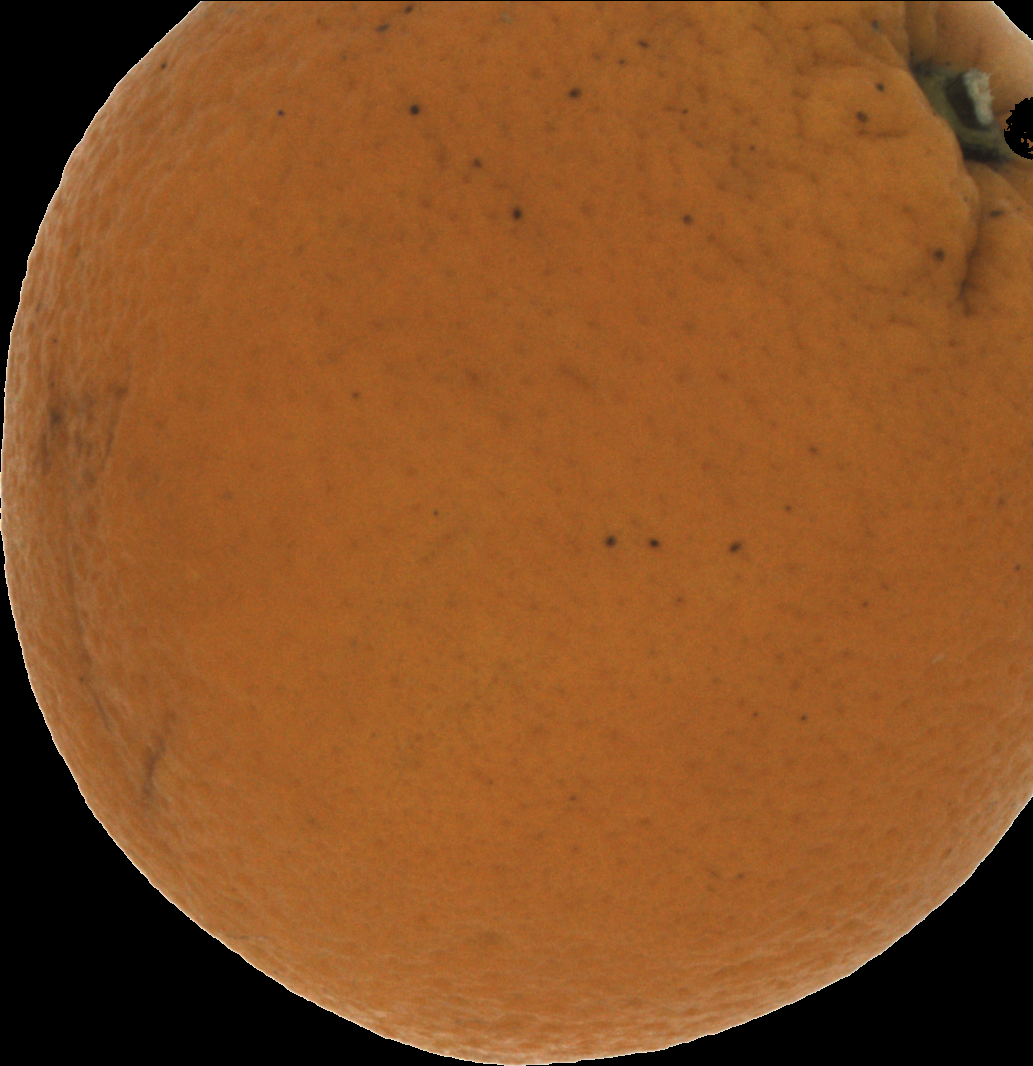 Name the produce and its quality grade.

orange, bad
